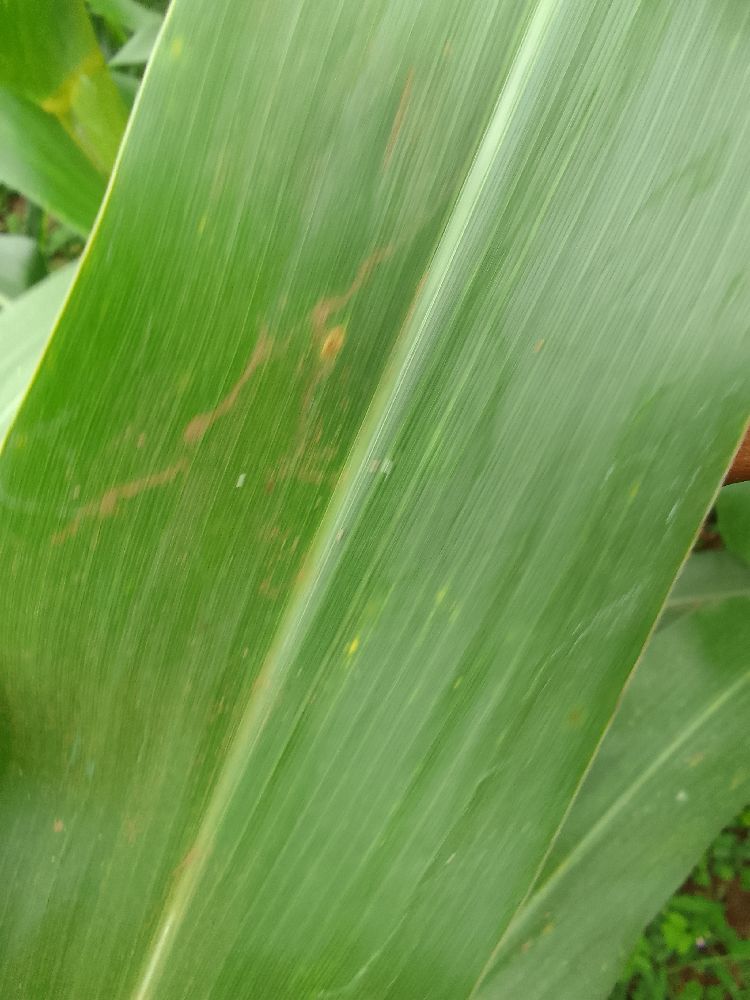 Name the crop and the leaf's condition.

maize, healthy
